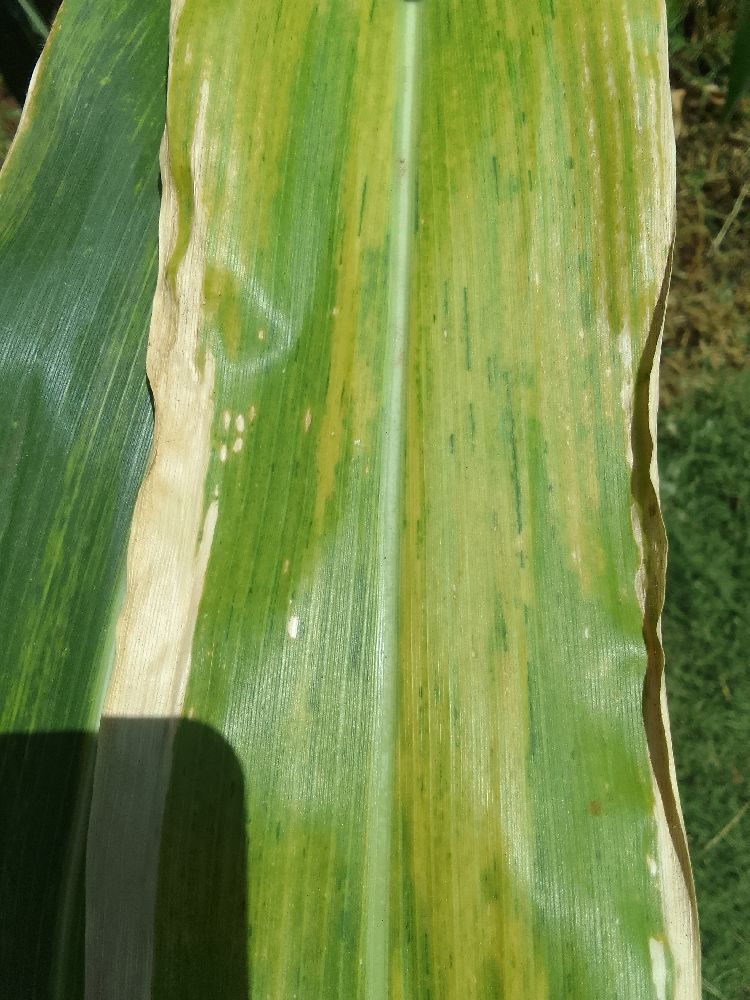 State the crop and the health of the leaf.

maize, maize lethal necrosis
